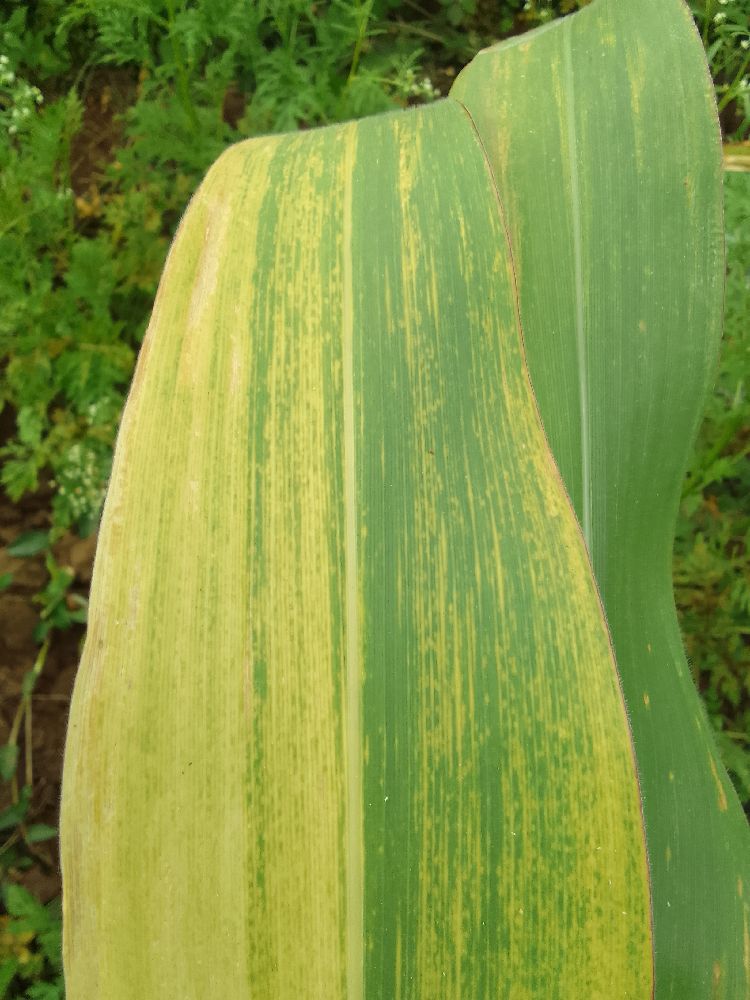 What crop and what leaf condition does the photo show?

maize, maize lethal necrosis
